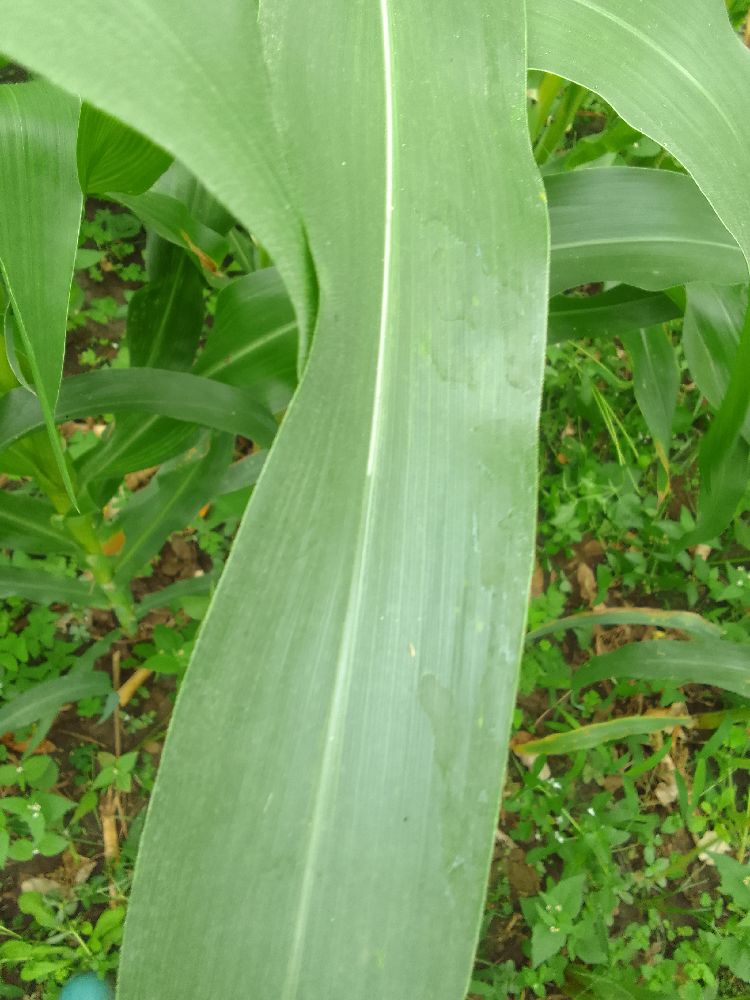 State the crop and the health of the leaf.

maize, healthy
